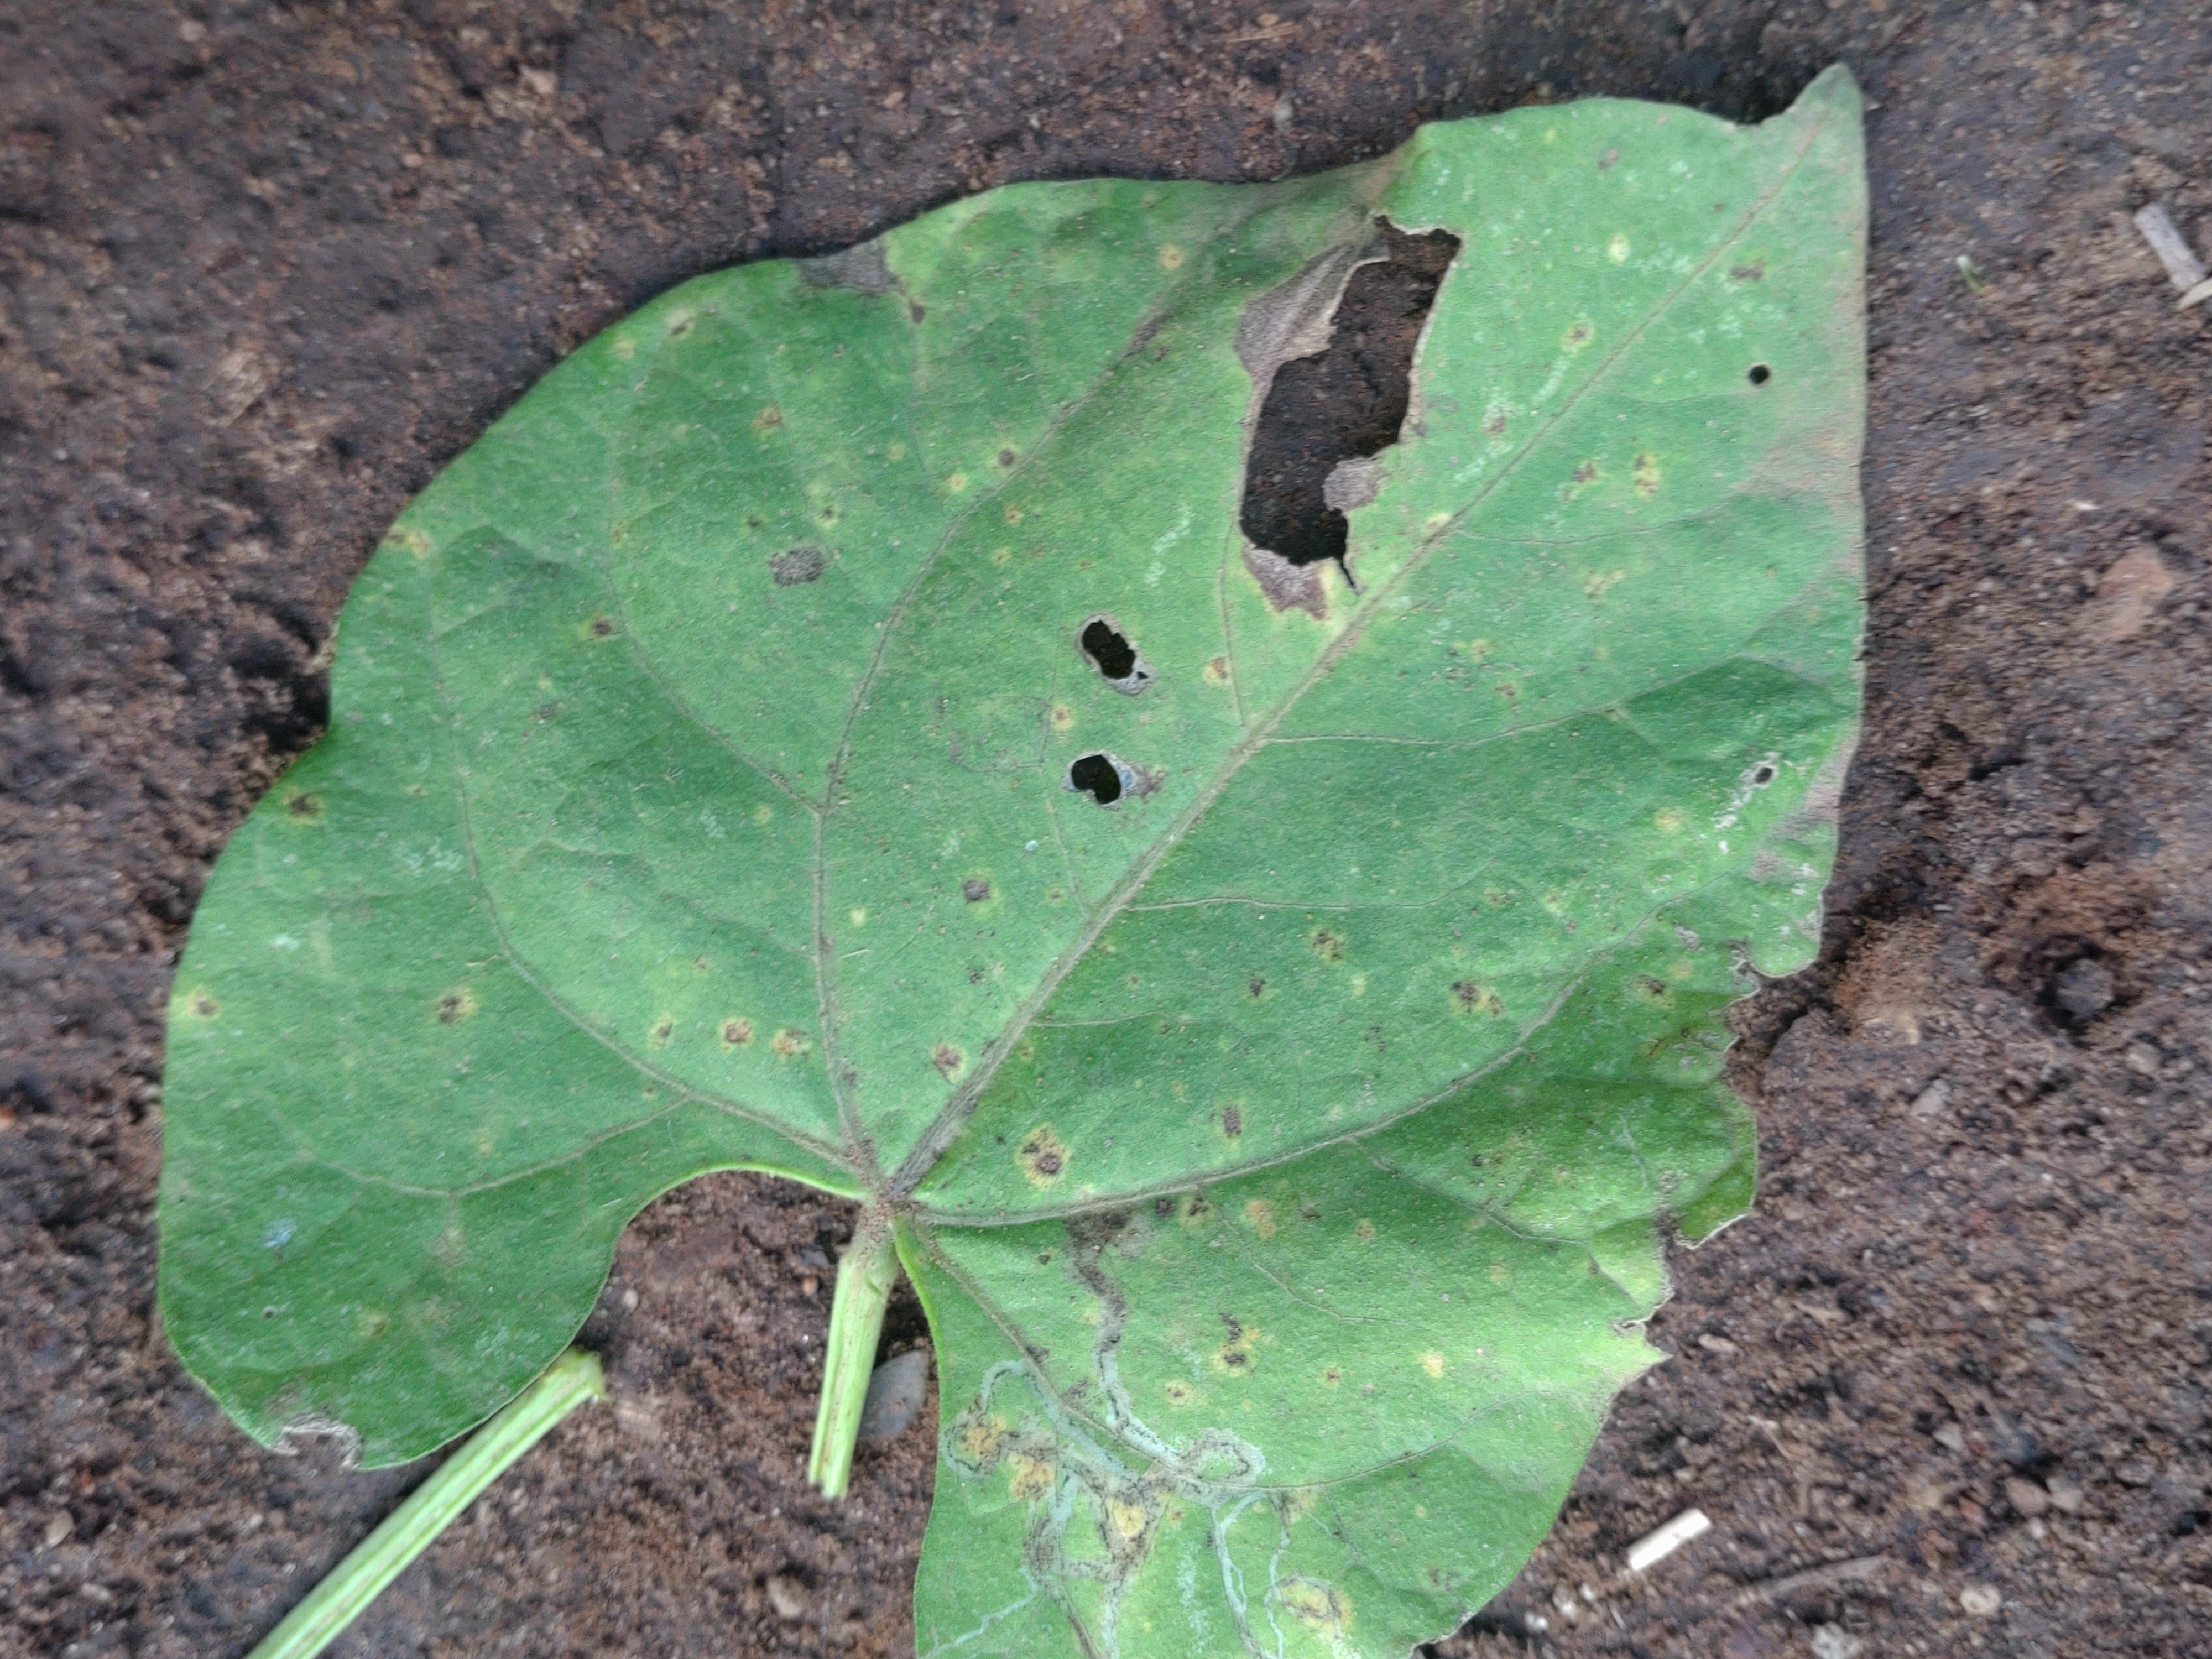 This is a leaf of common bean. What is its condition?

anthracnose
